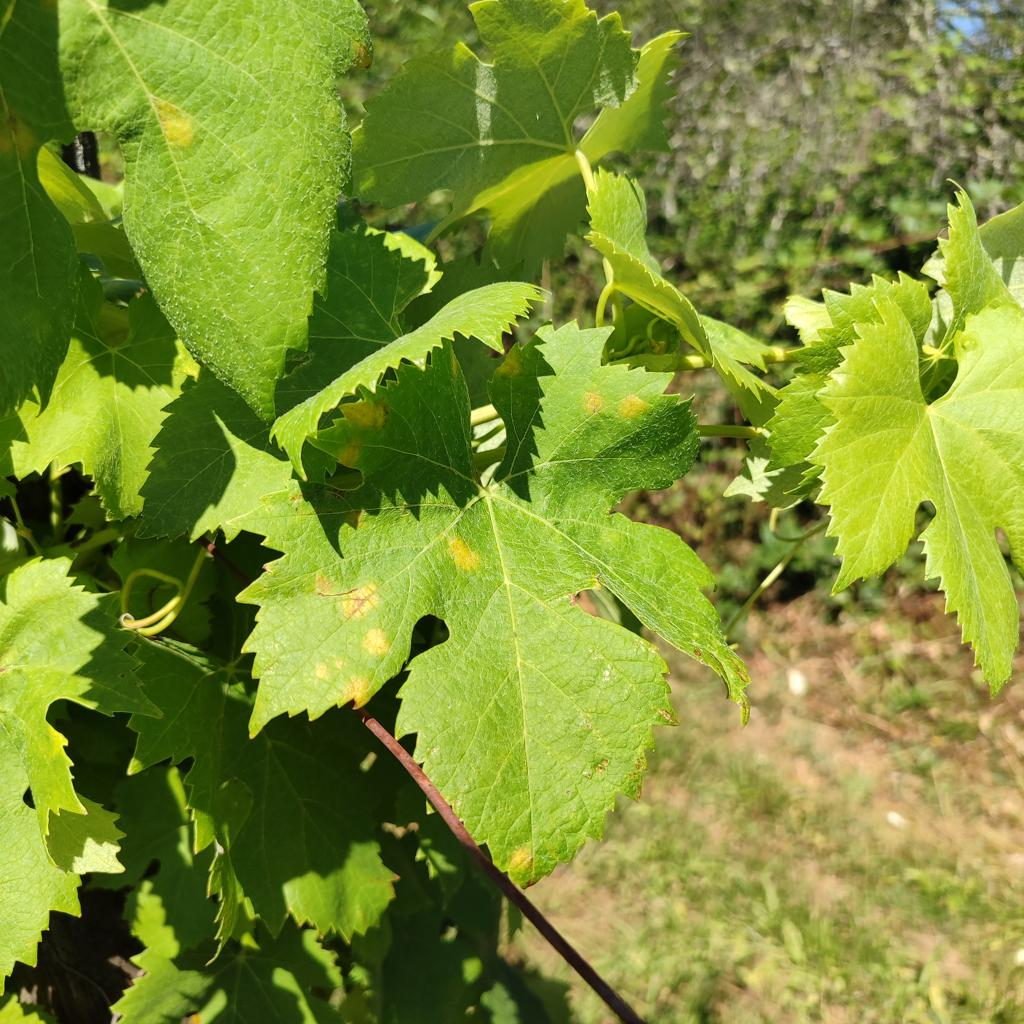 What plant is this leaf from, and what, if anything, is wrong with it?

grapevine, downy mildew
